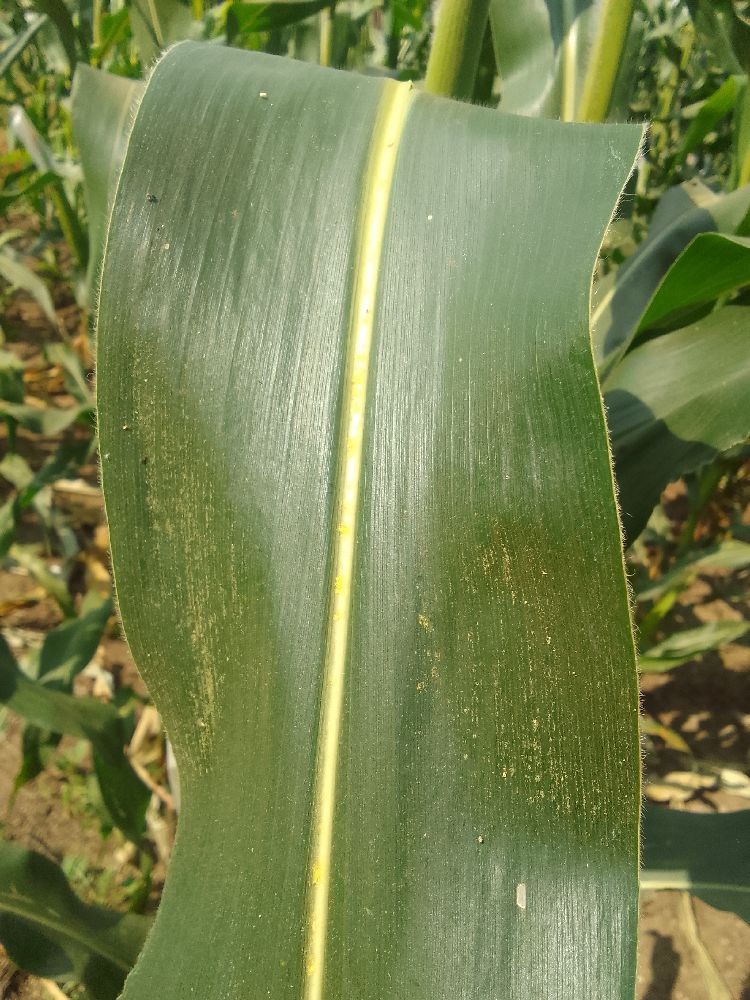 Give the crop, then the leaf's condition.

maize, healthy
